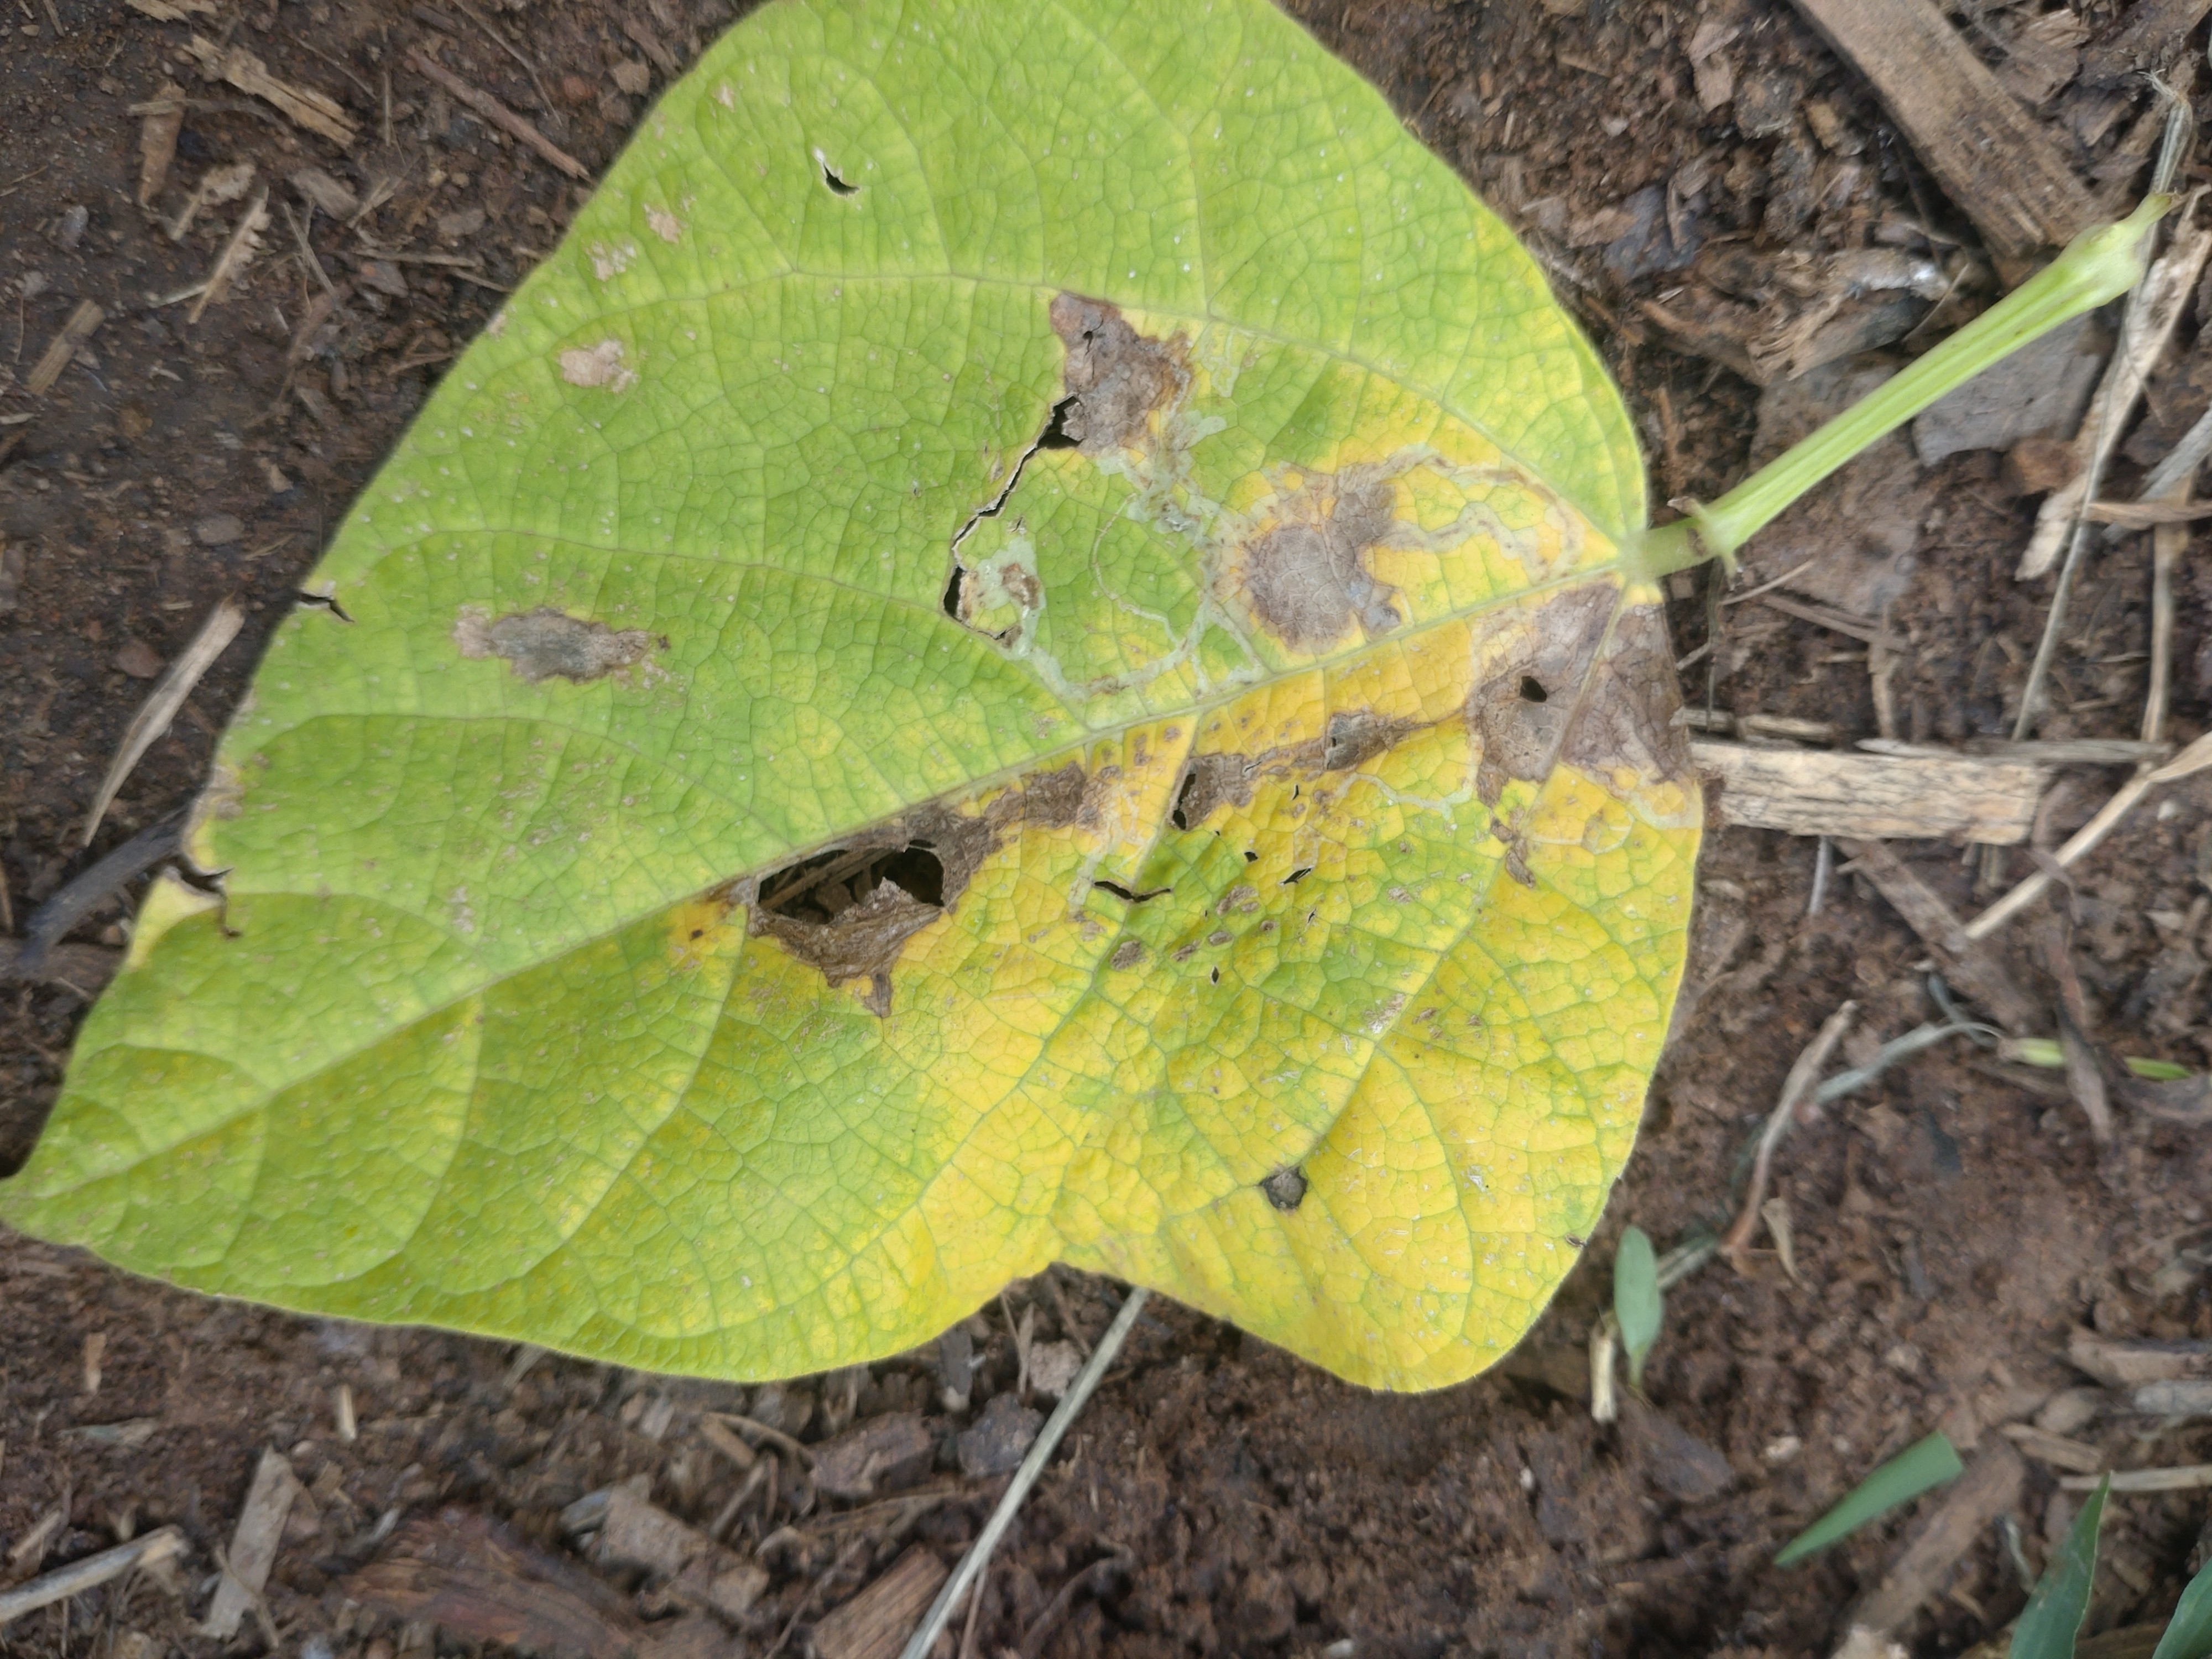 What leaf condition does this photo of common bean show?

anthracnose
